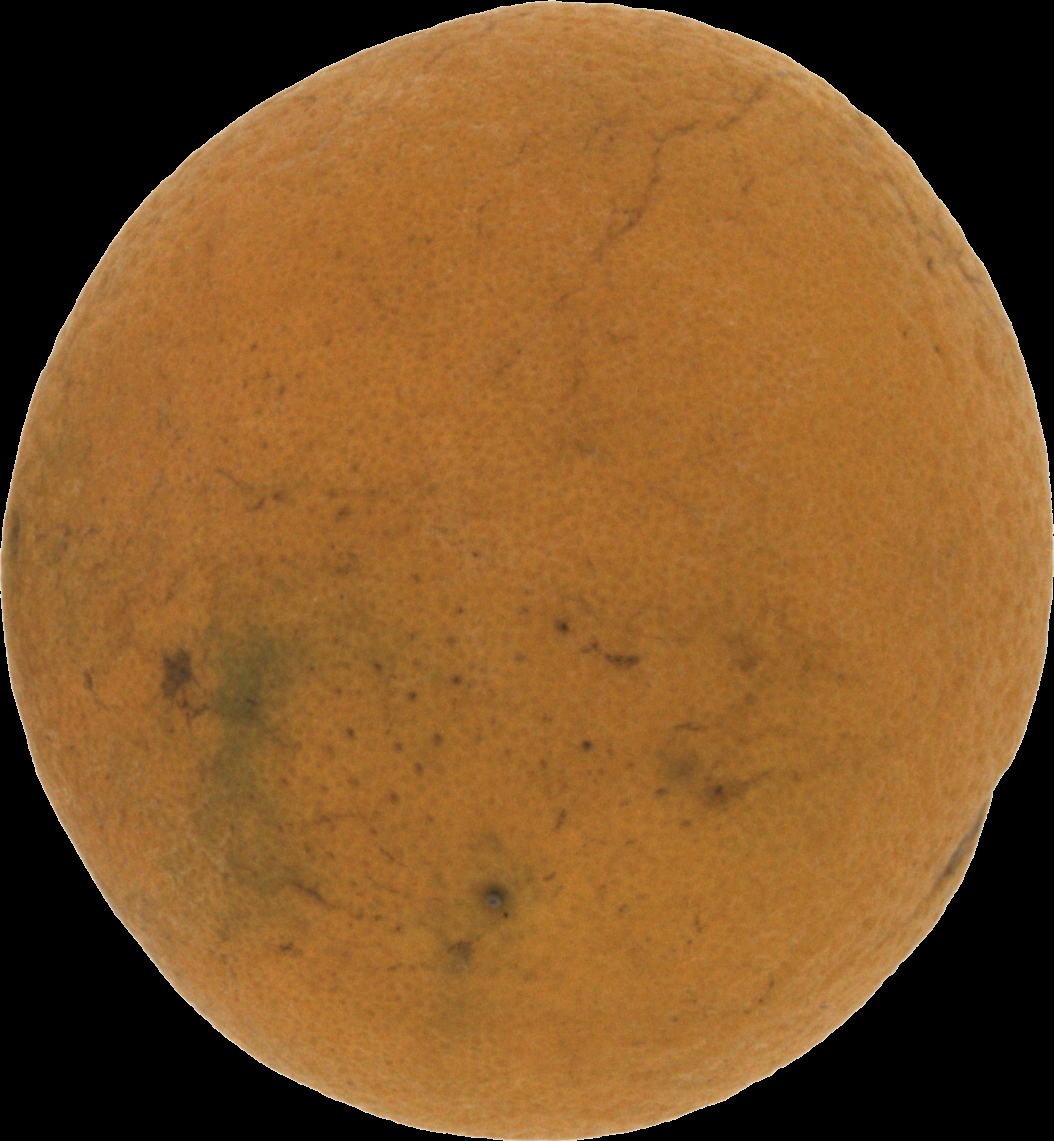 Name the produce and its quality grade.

orange, bad
